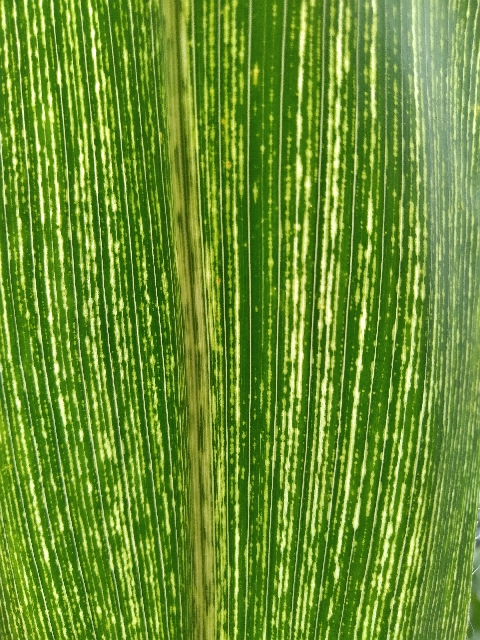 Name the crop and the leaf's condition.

maize, maize streak virus
